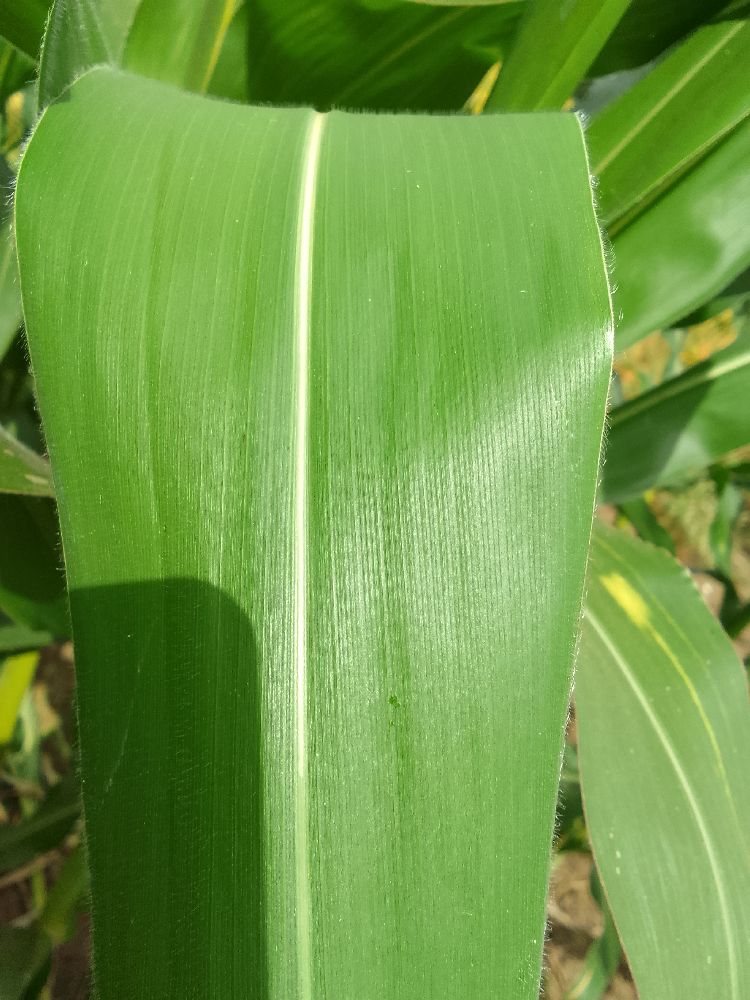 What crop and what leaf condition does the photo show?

maize, healthy
